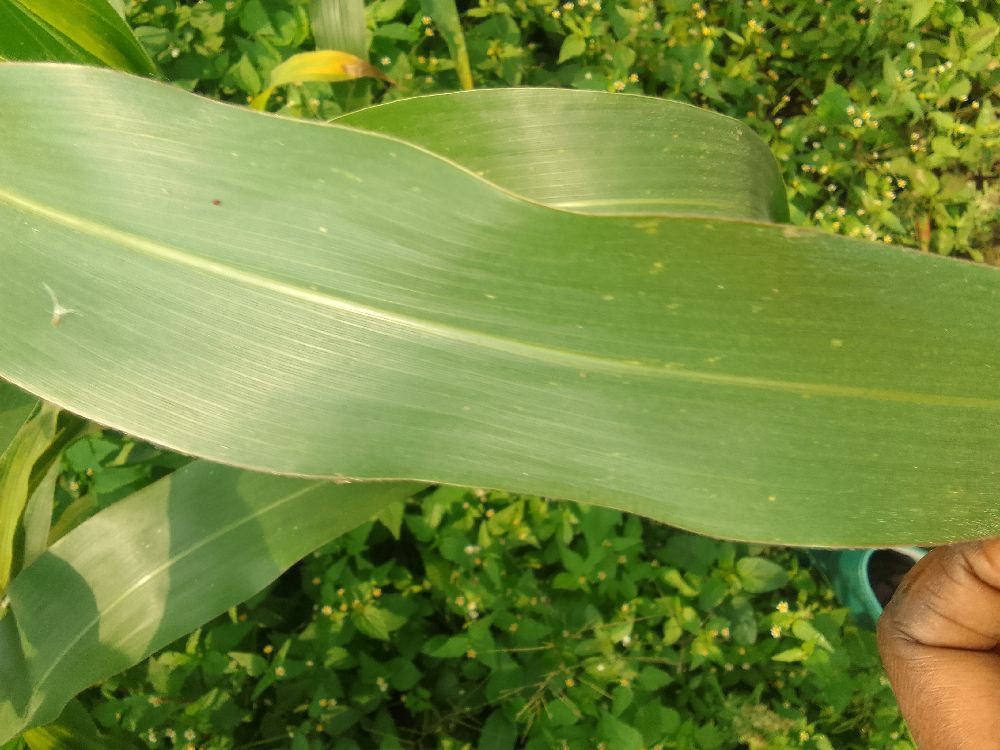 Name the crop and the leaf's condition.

maize, healthy
